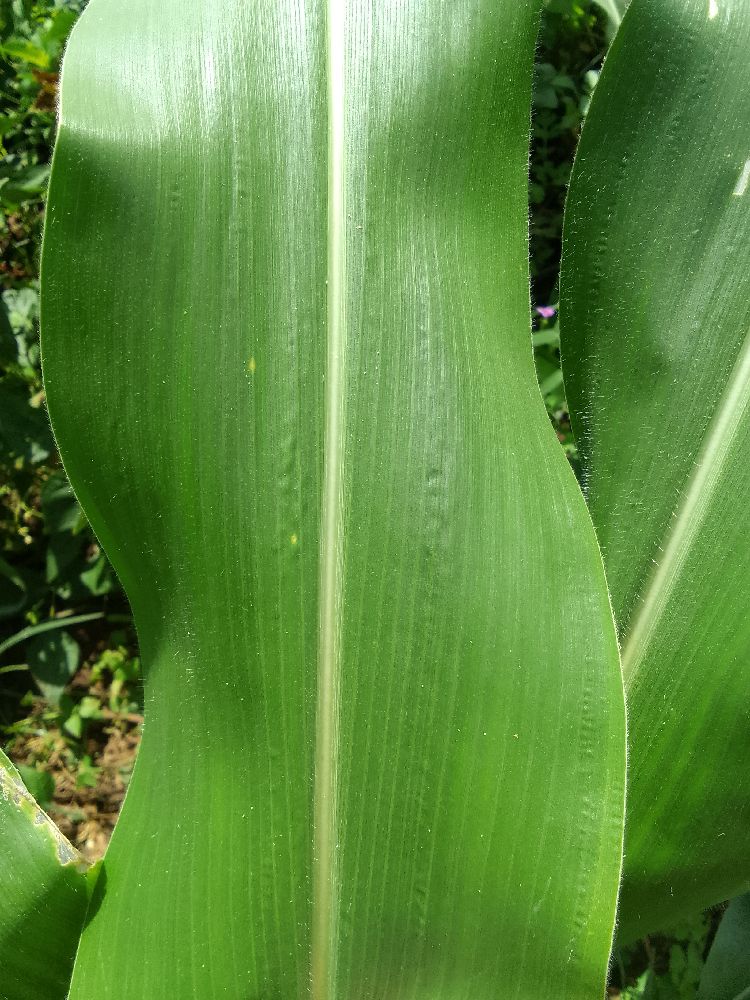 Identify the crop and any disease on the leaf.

maize, healthy
